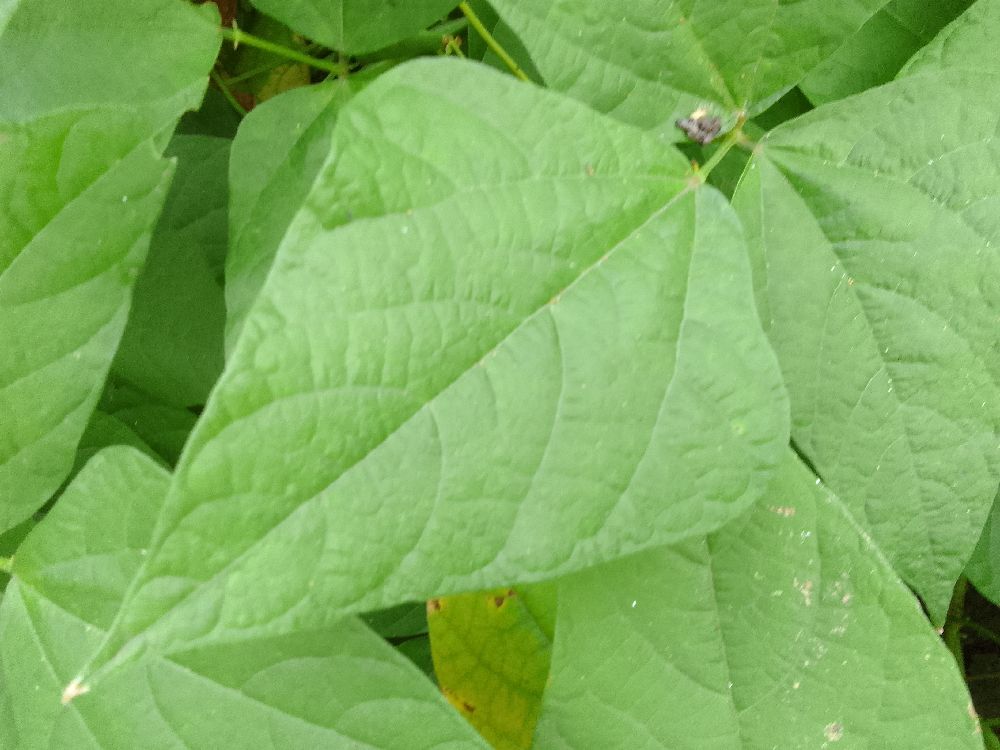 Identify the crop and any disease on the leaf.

common bean, healthy
